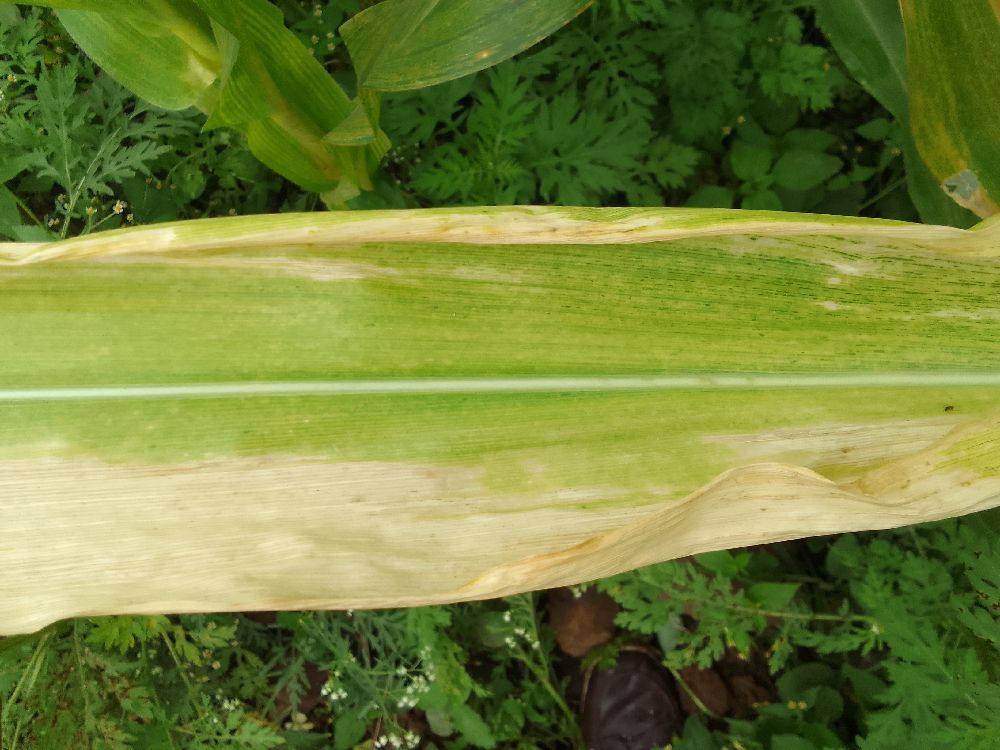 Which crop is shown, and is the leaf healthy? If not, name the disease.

maize, maize lethal necrosis
